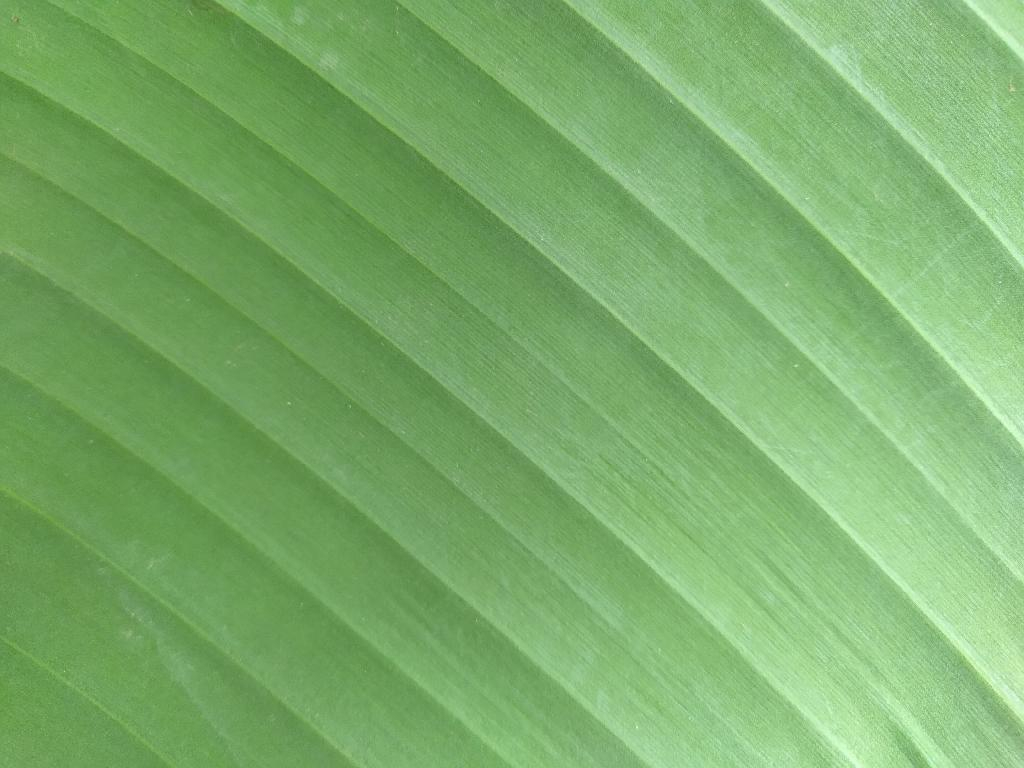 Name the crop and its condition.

banana, healthy
